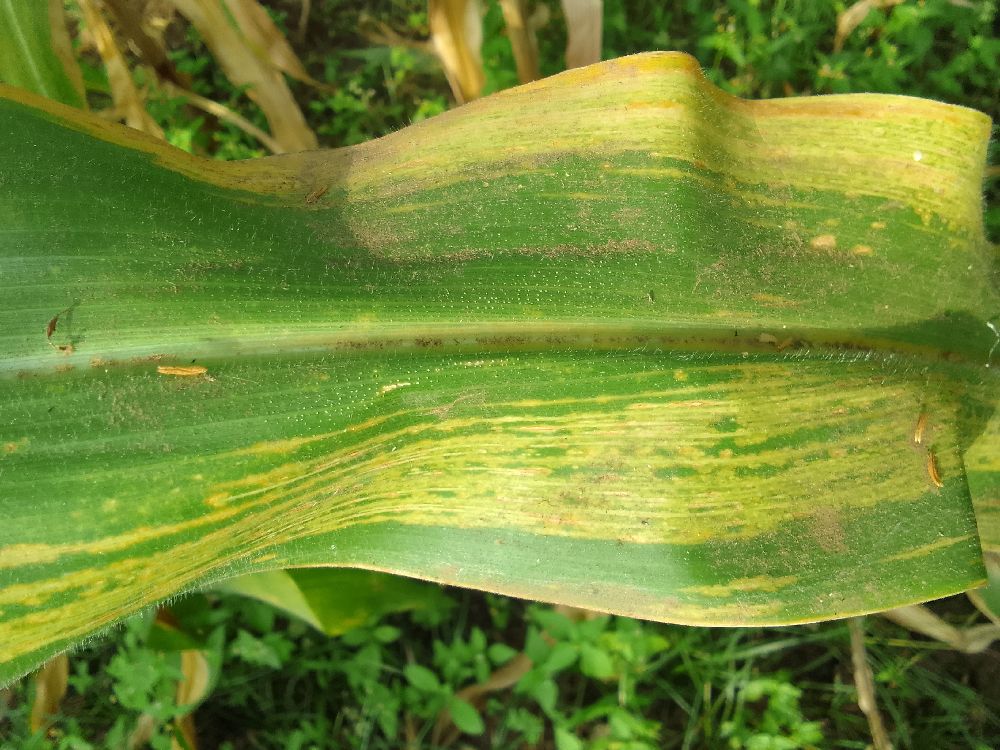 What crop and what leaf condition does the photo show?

maize, maize lethal necrosis
